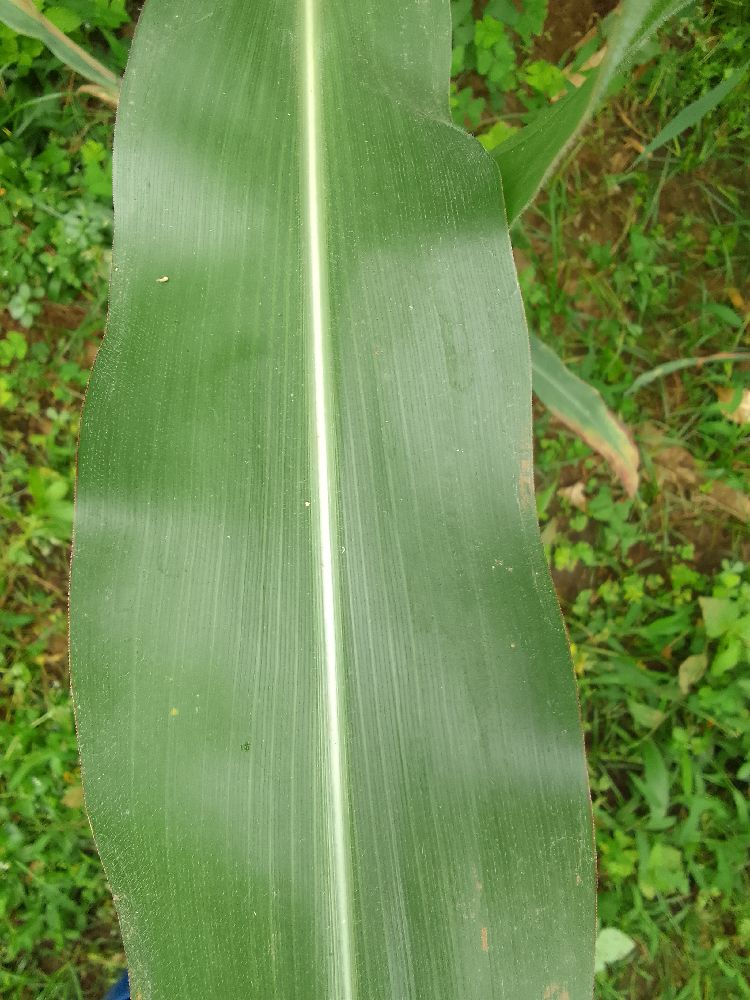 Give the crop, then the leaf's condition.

maize, healthy
